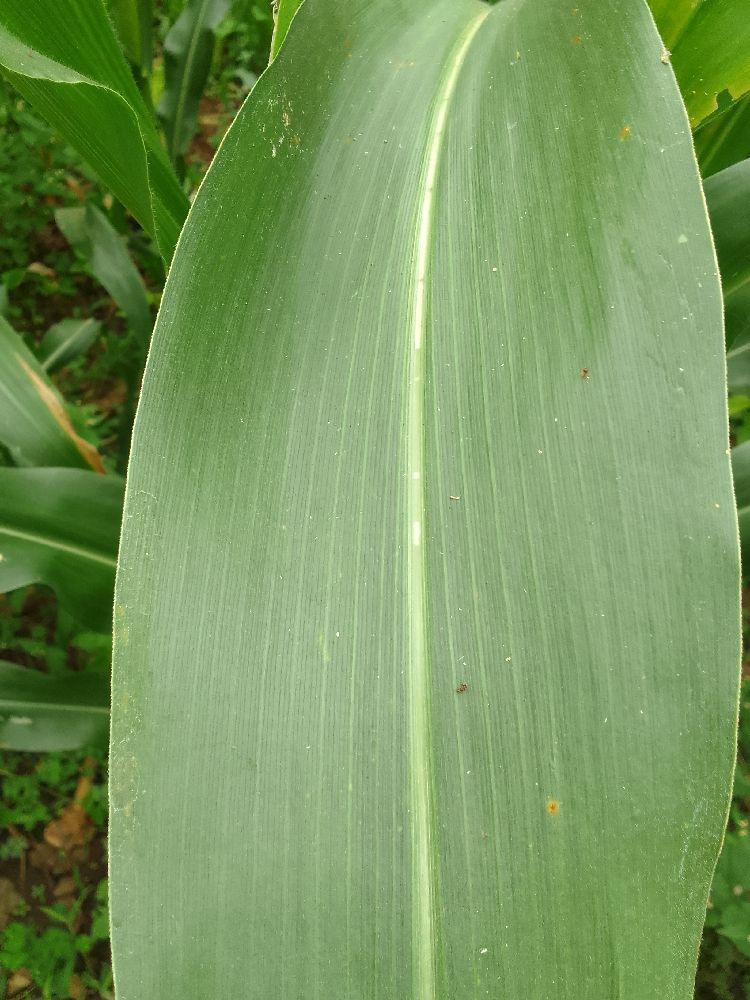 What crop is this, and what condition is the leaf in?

maize, healthy
